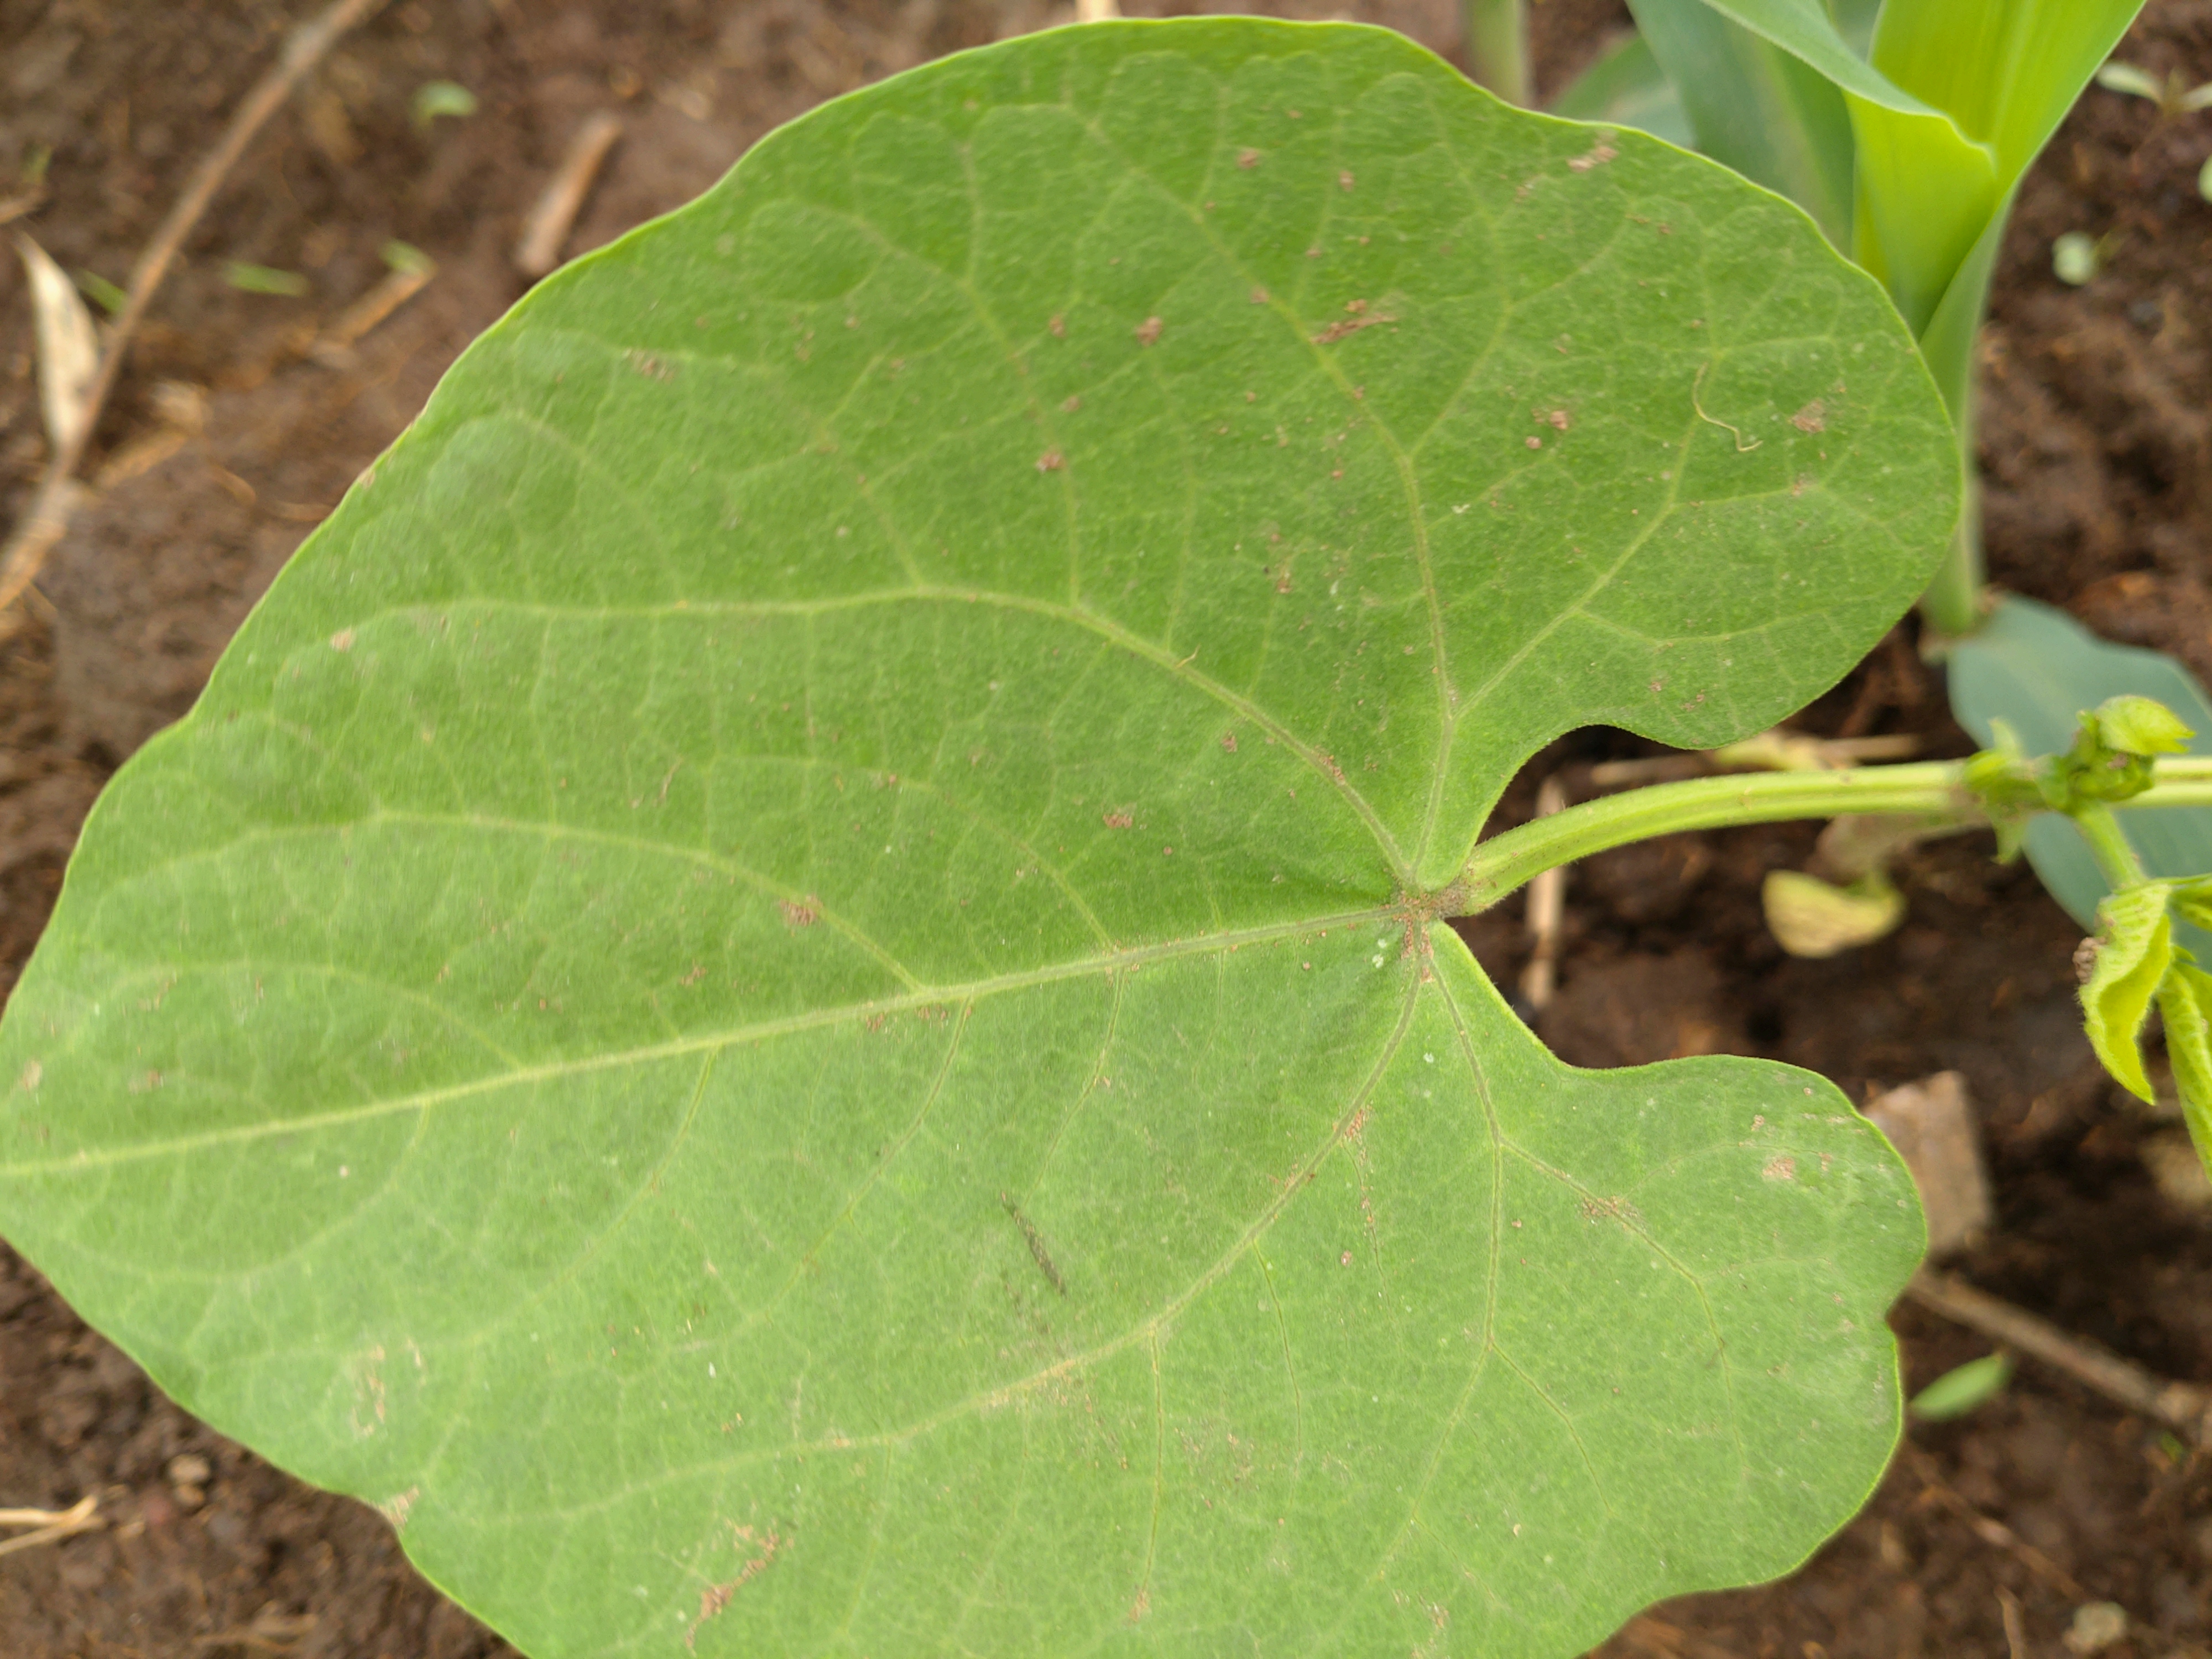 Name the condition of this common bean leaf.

healthy
